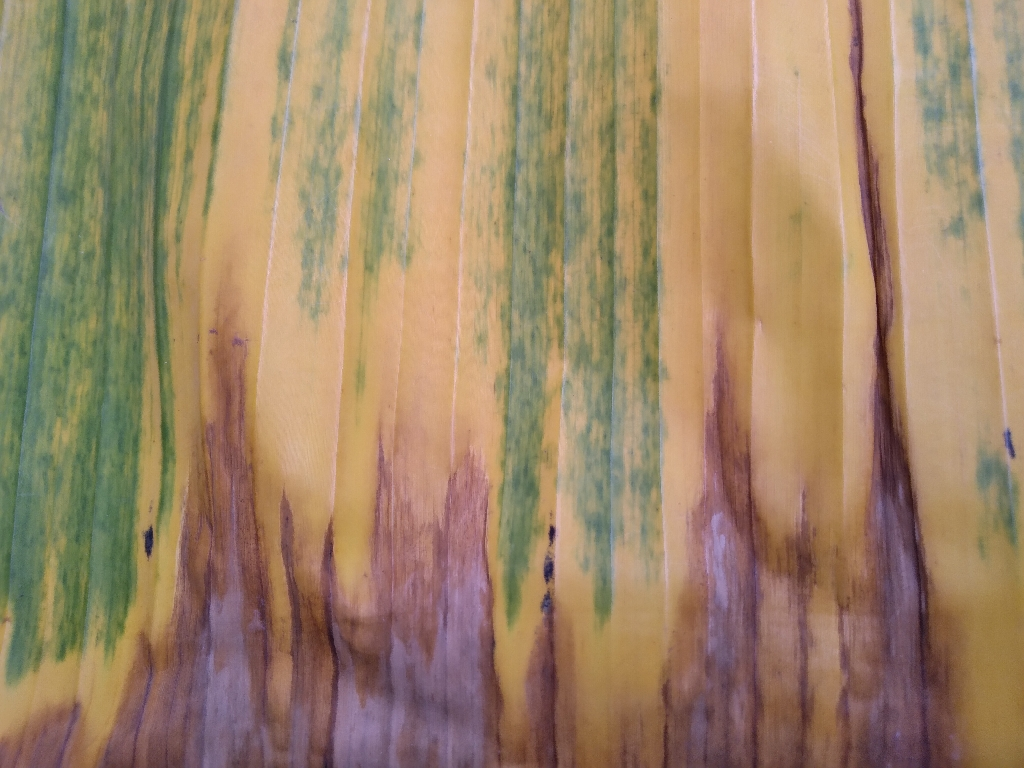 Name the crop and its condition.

banana, fusarium wilt race 1
